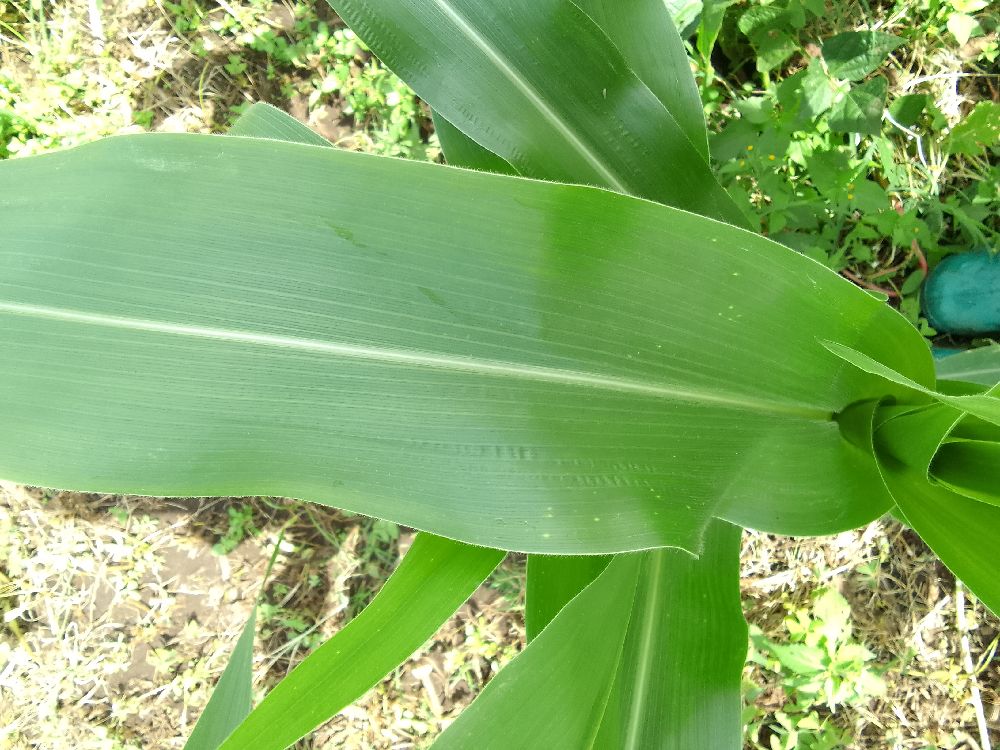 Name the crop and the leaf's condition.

maize, healthy
